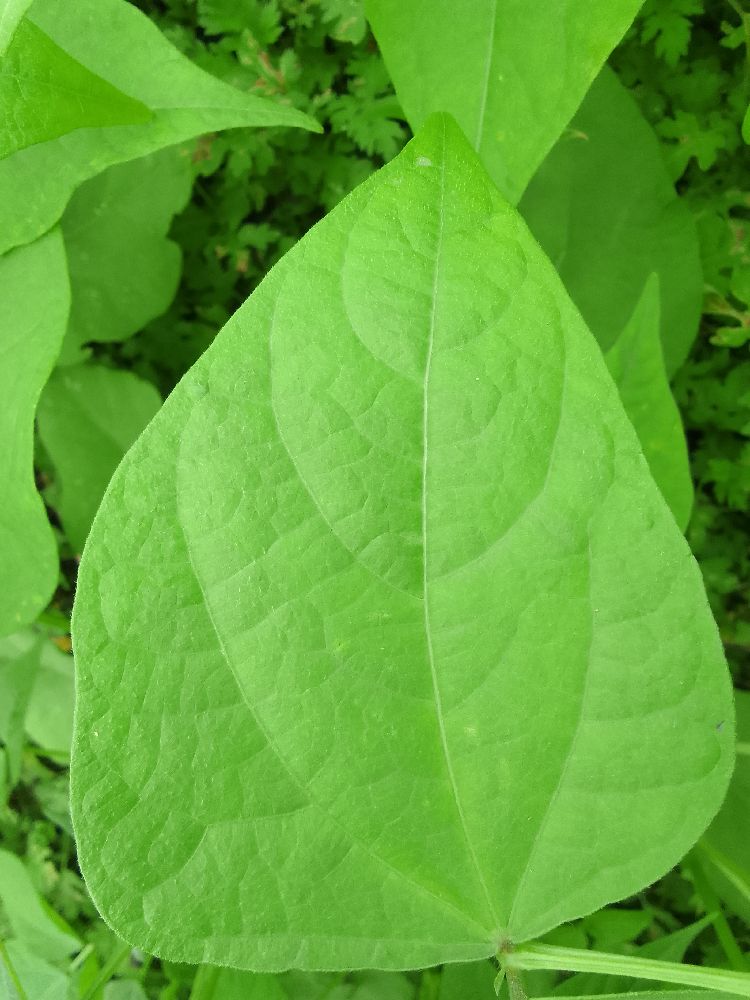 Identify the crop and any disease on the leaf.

common bean, healthy
